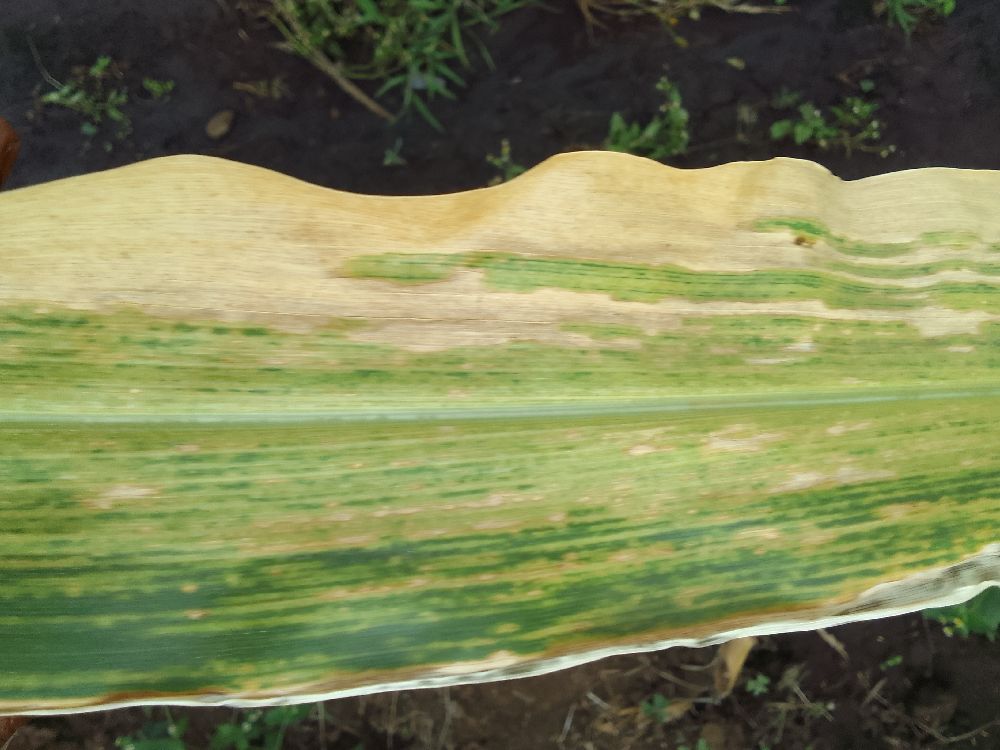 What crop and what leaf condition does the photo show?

maize, maize lethal necrosis
